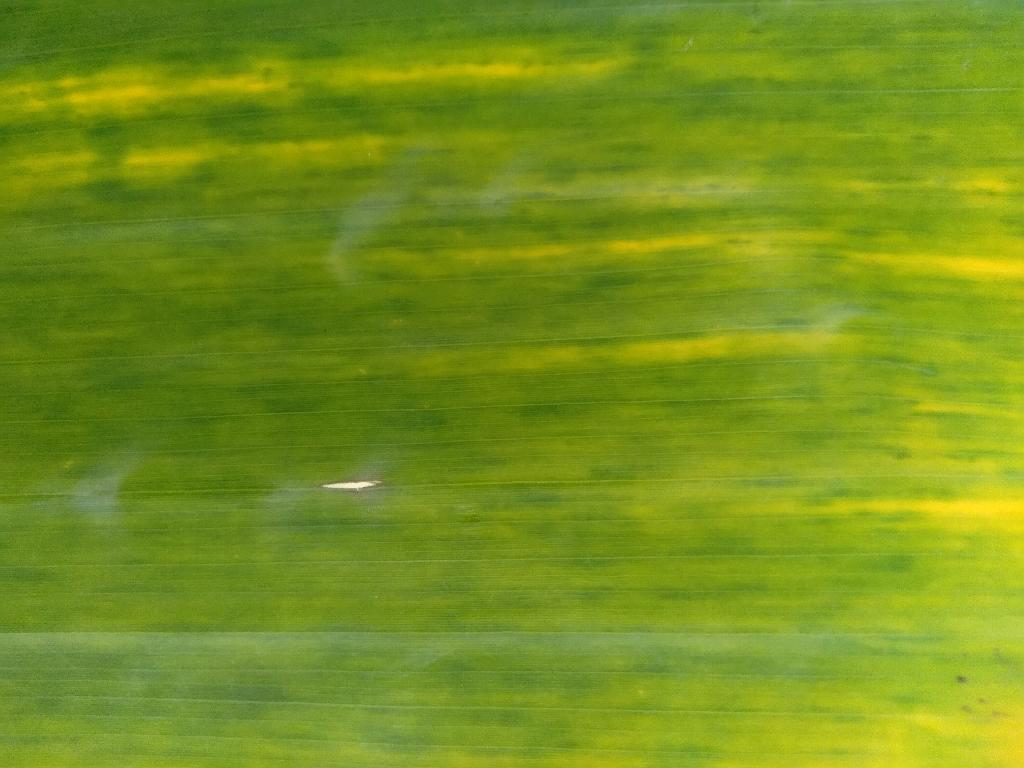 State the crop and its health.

banana, fusarium wilt race 1
